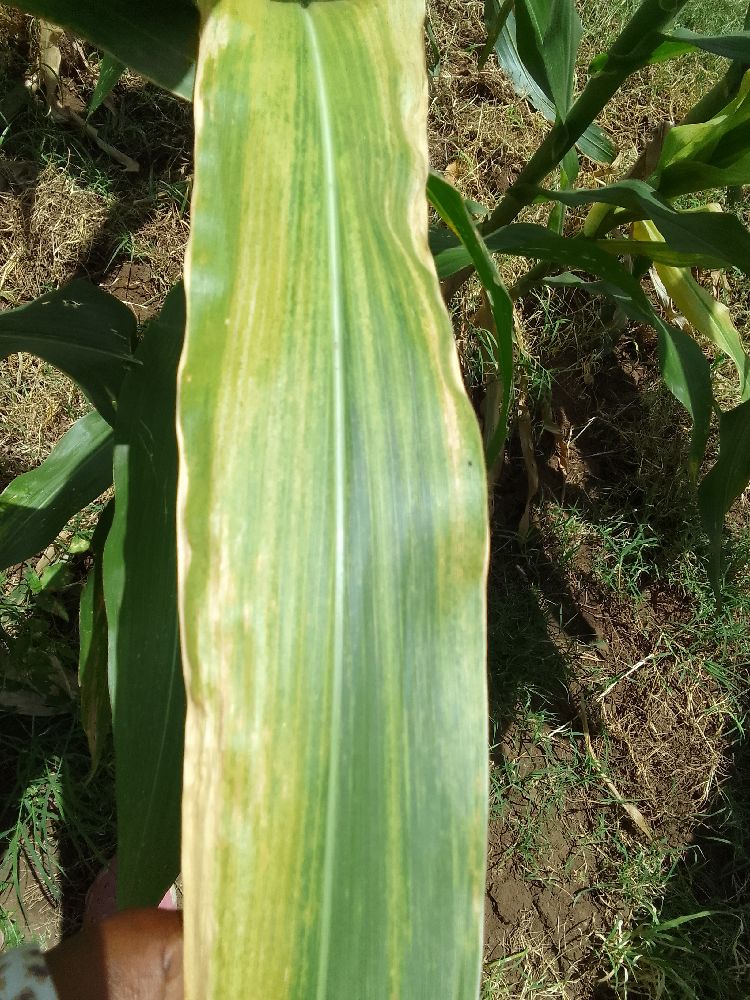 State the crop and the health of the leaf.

maize, maize lethal necrosis
